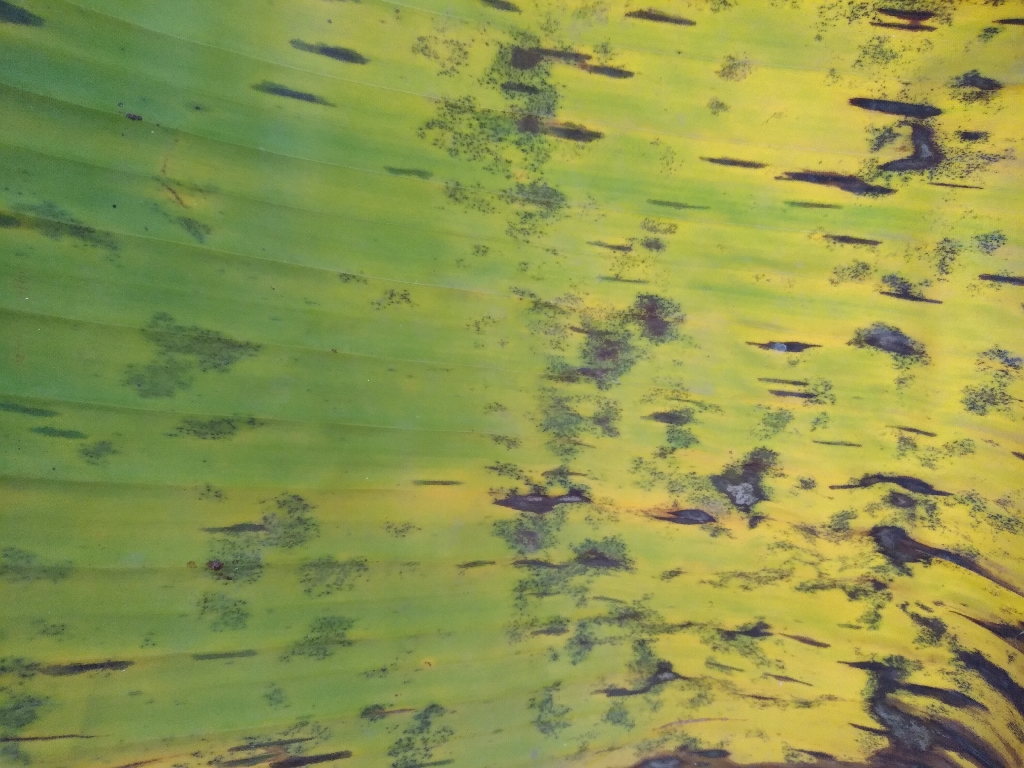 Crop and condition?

banana, black sigatoka
